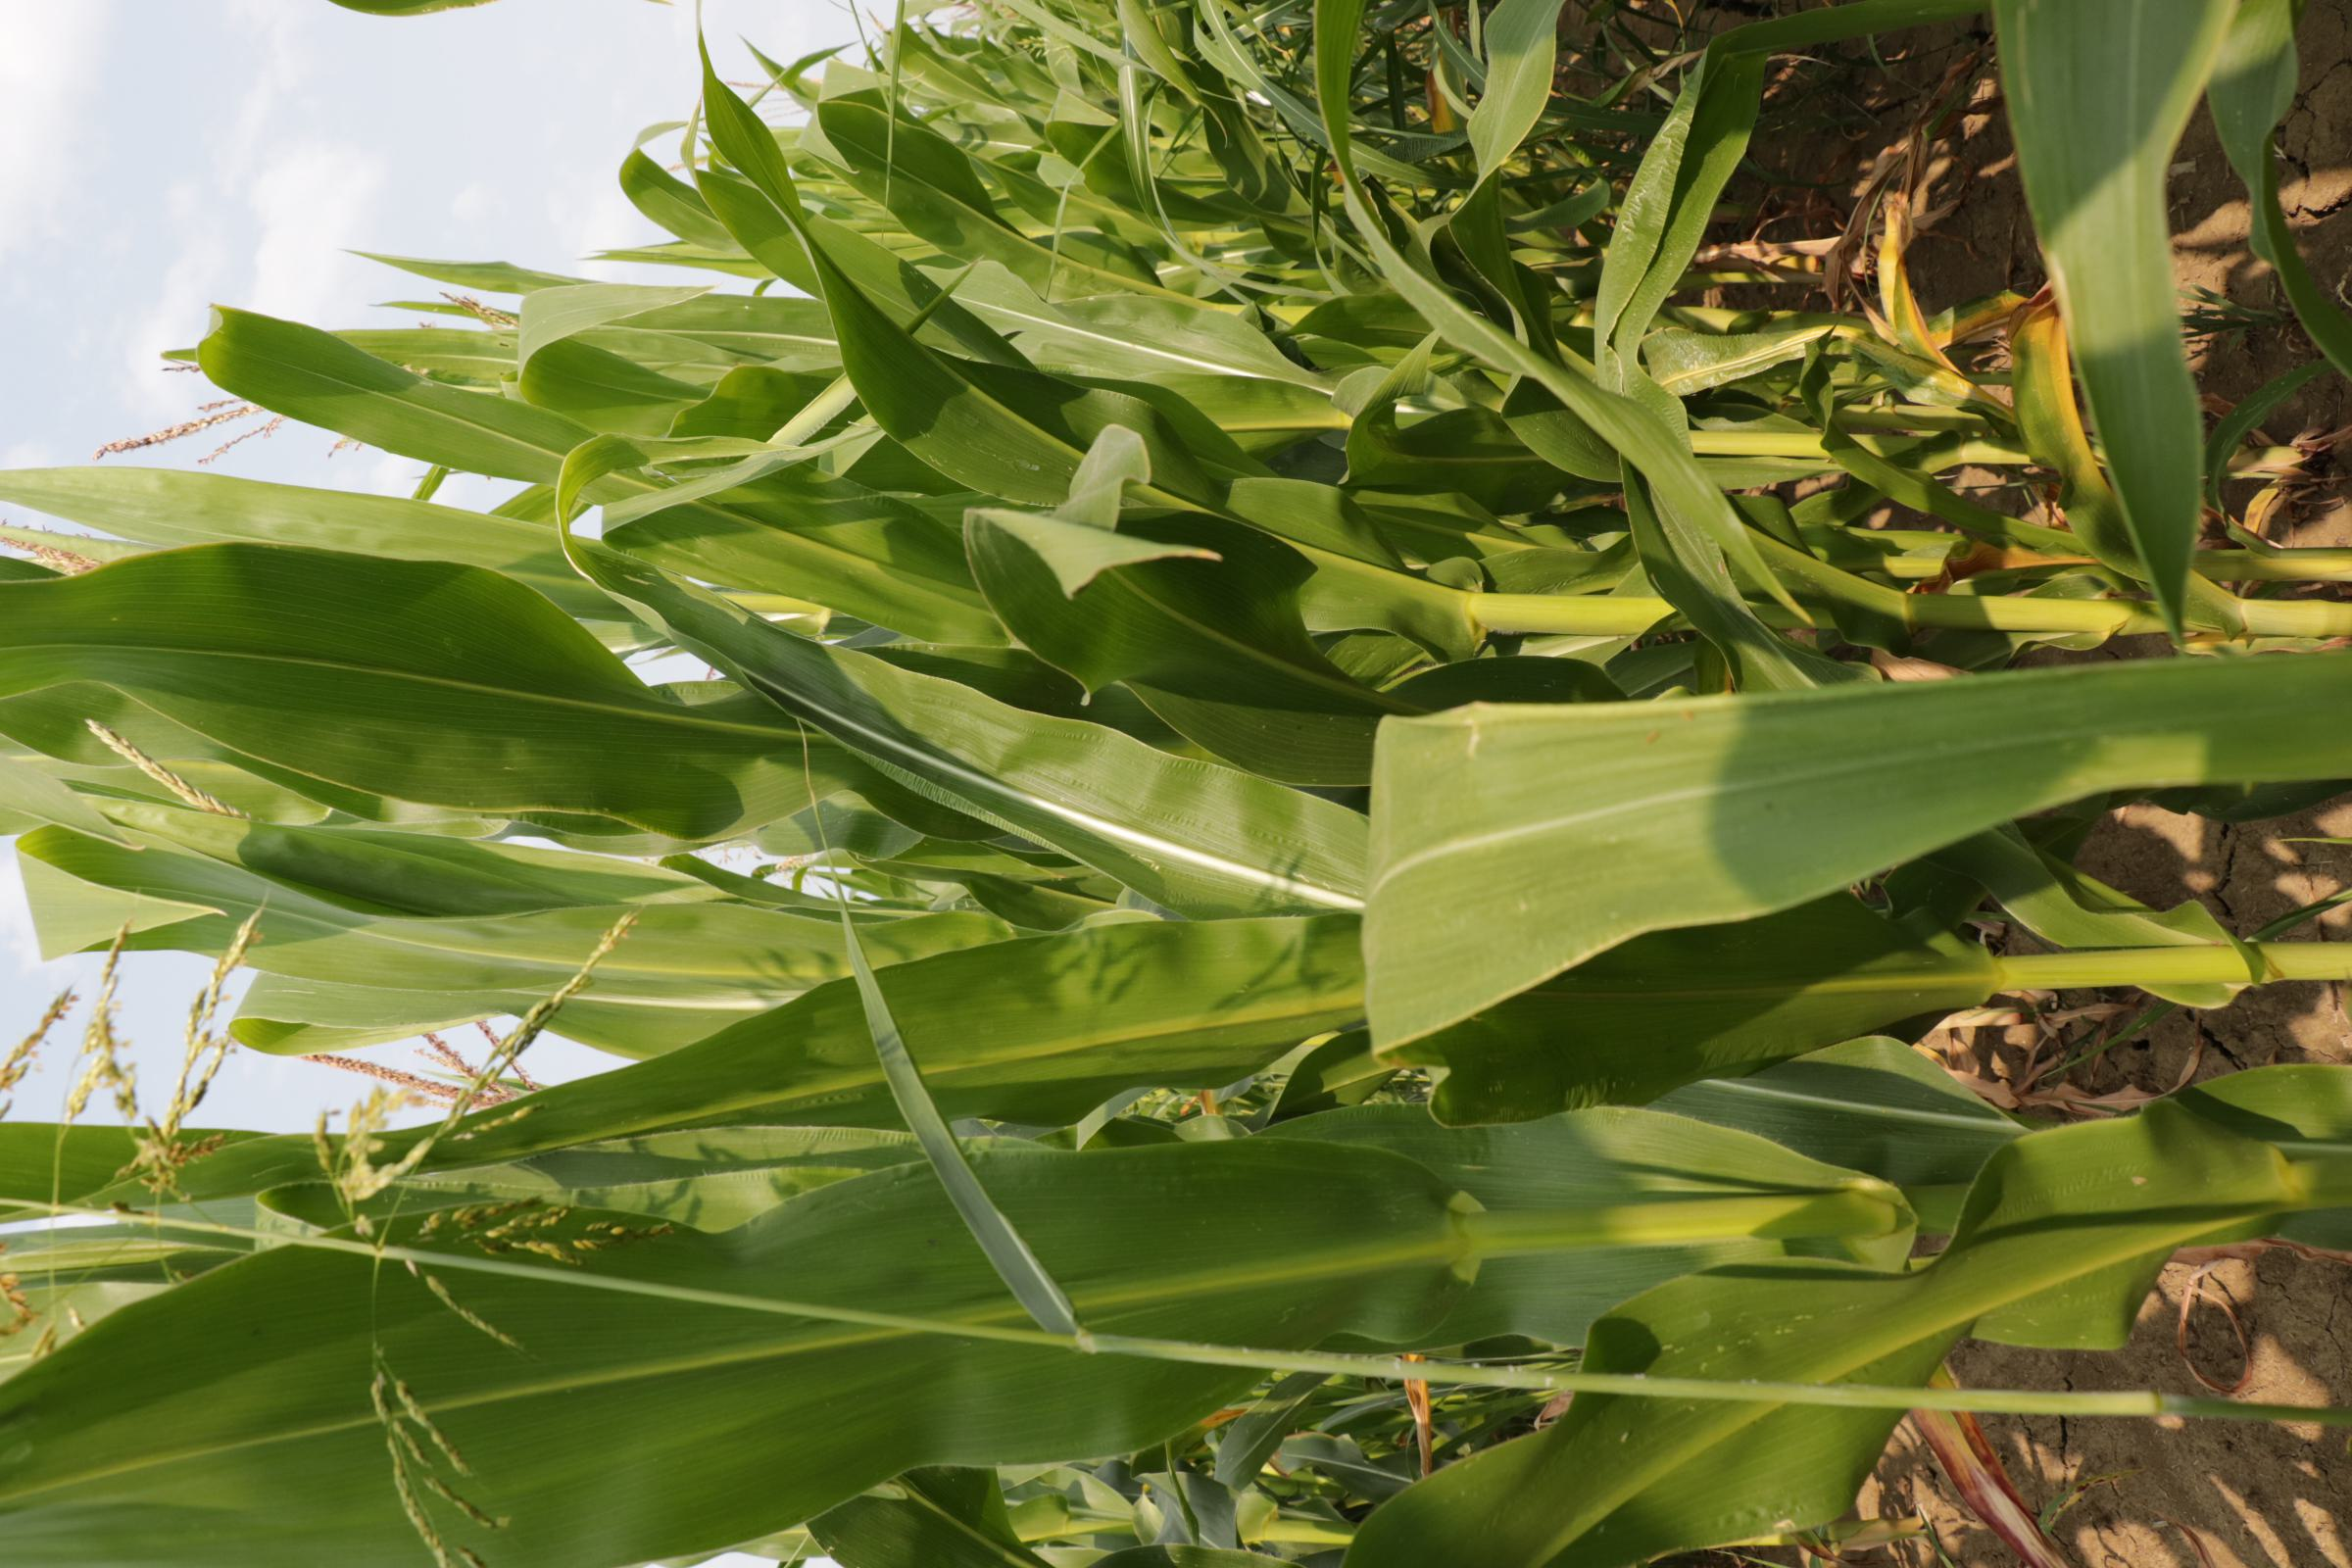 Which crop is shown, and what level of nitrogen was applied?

maize, full nitrogen fertilisation
